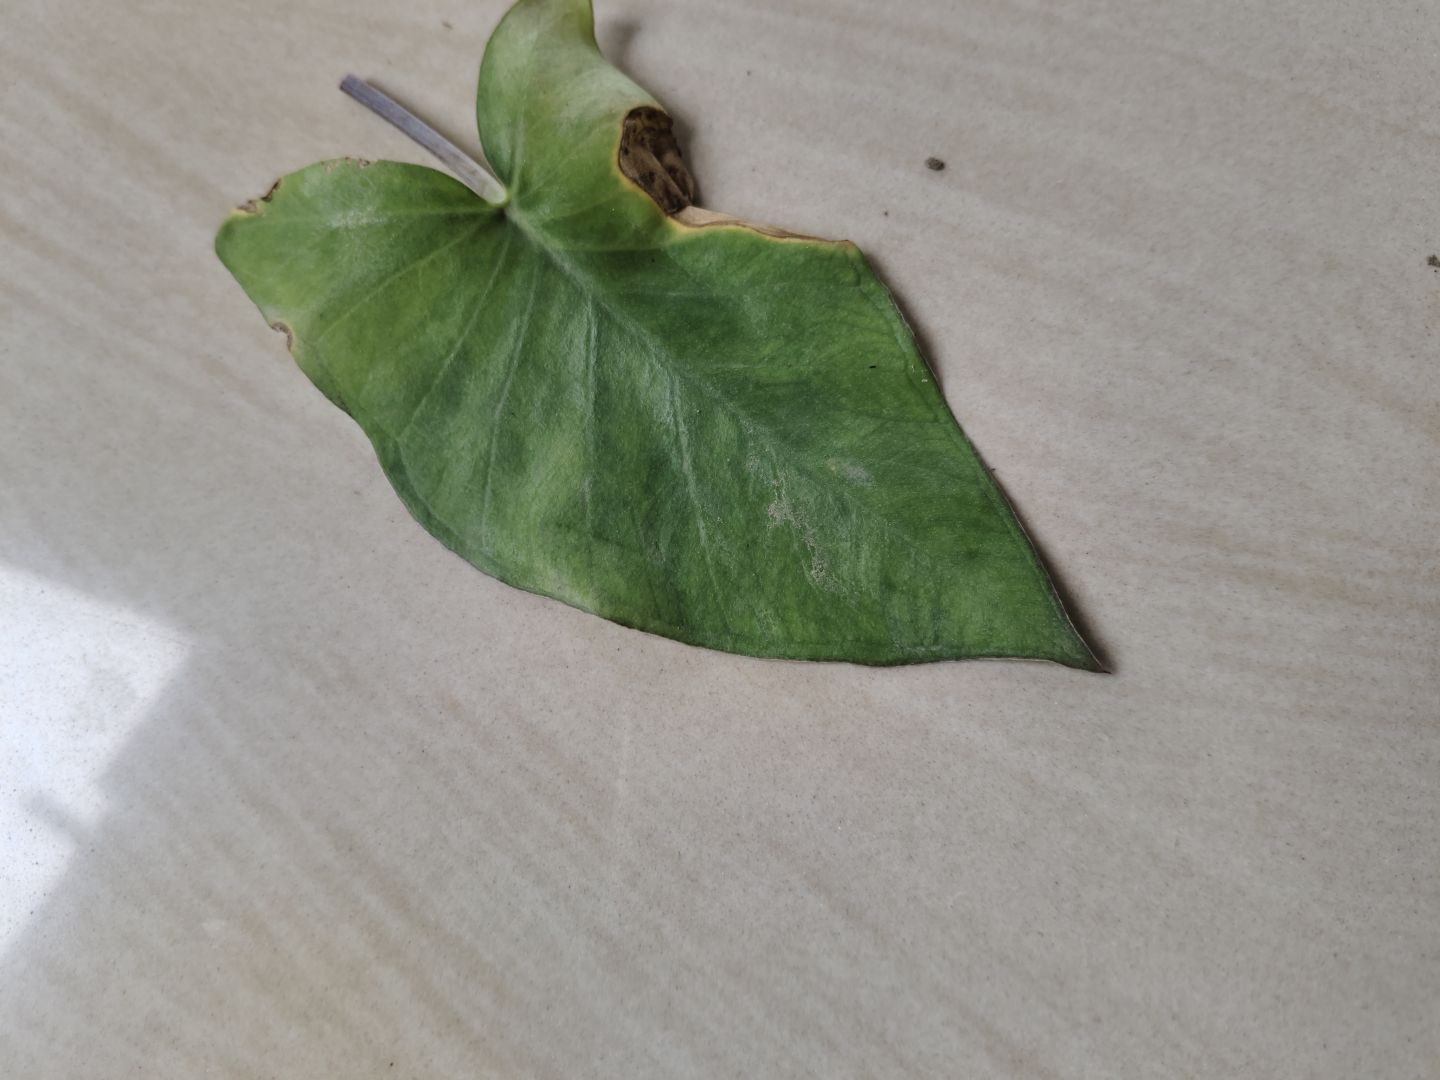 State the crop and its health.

taro, leaf blight
